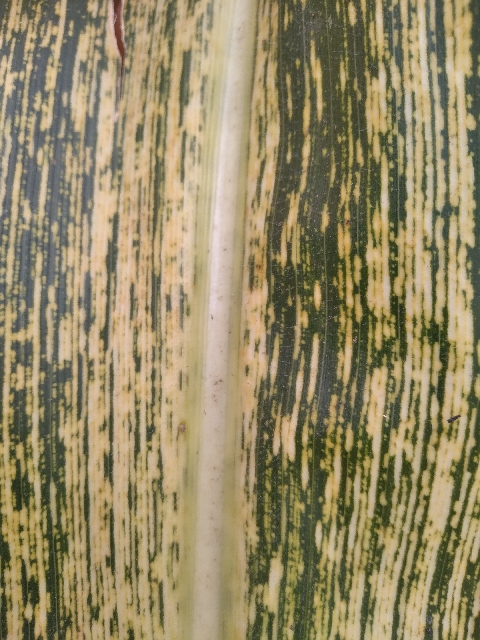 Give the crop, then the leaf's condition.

maize, maize streak virus
